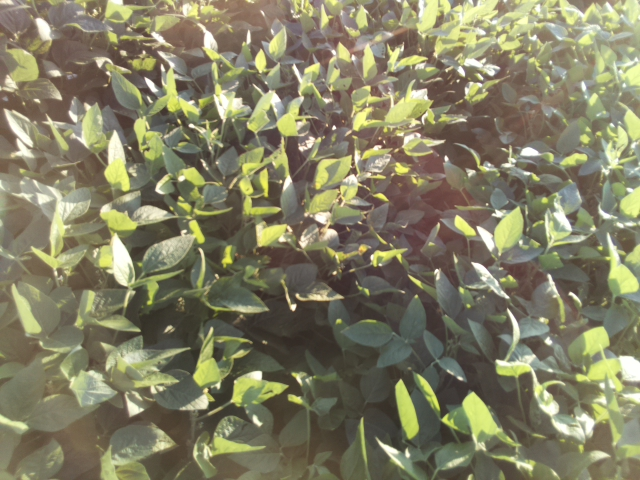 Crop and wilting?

soybean, leaflets folding inward at secondary pulvinus with no turgor loss in leaflets or petioles
